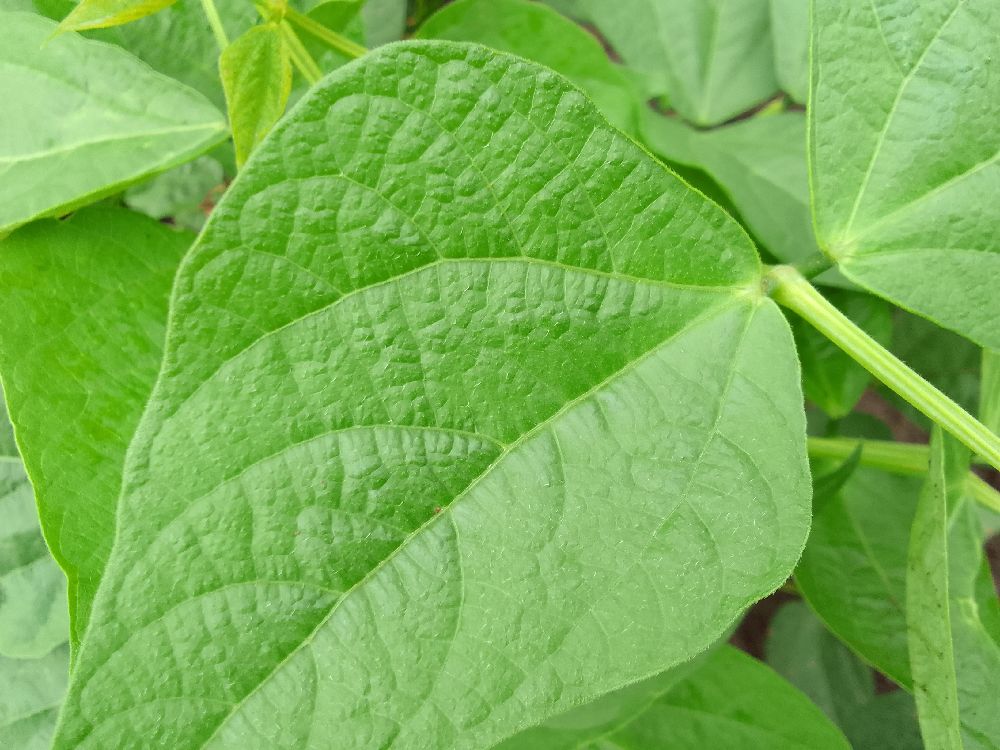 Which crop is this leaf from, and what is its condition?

common bean, healthy
